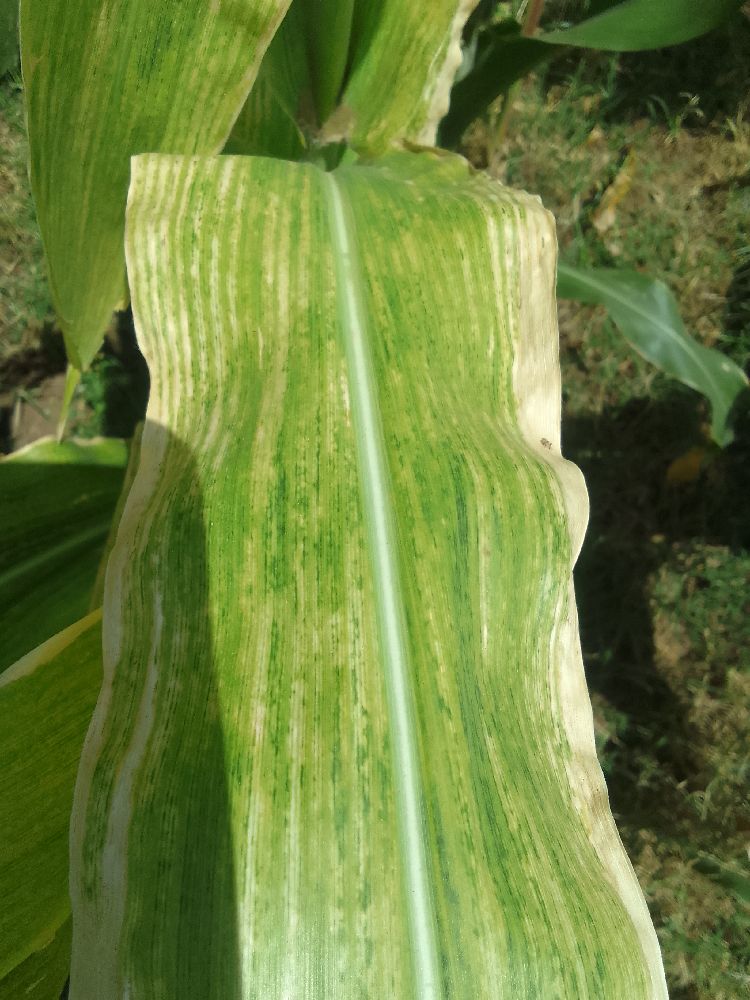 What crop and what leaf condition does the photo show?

maize, maize lethal necrosis
